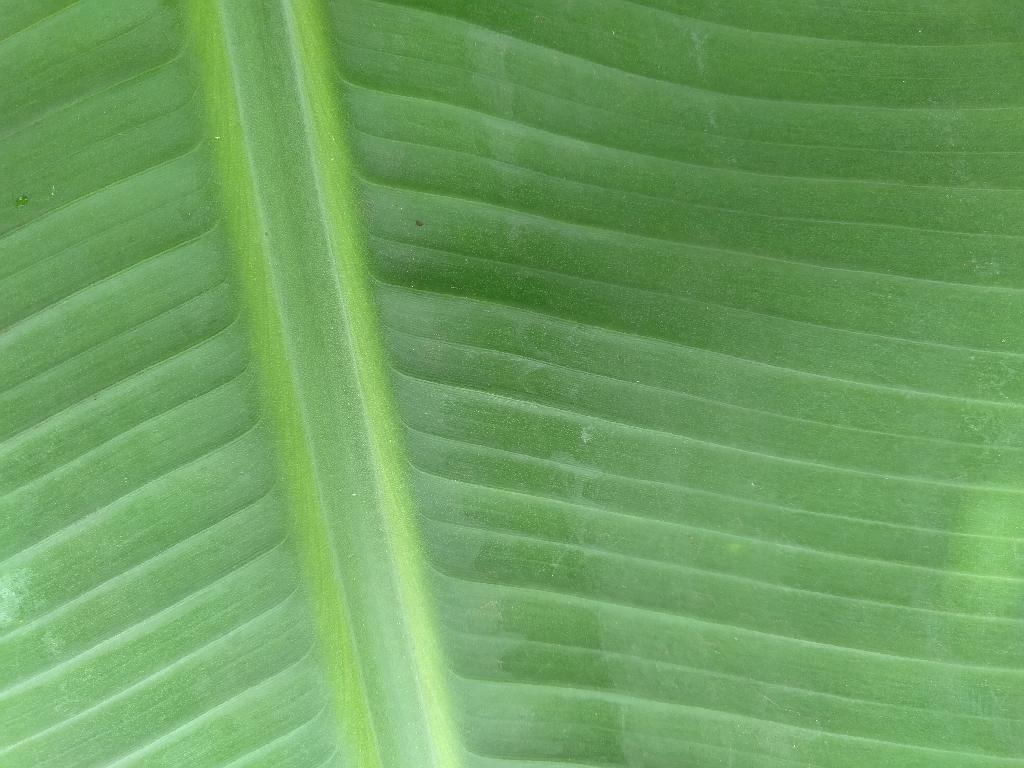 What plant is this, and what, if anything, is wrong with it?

banana, healthy
